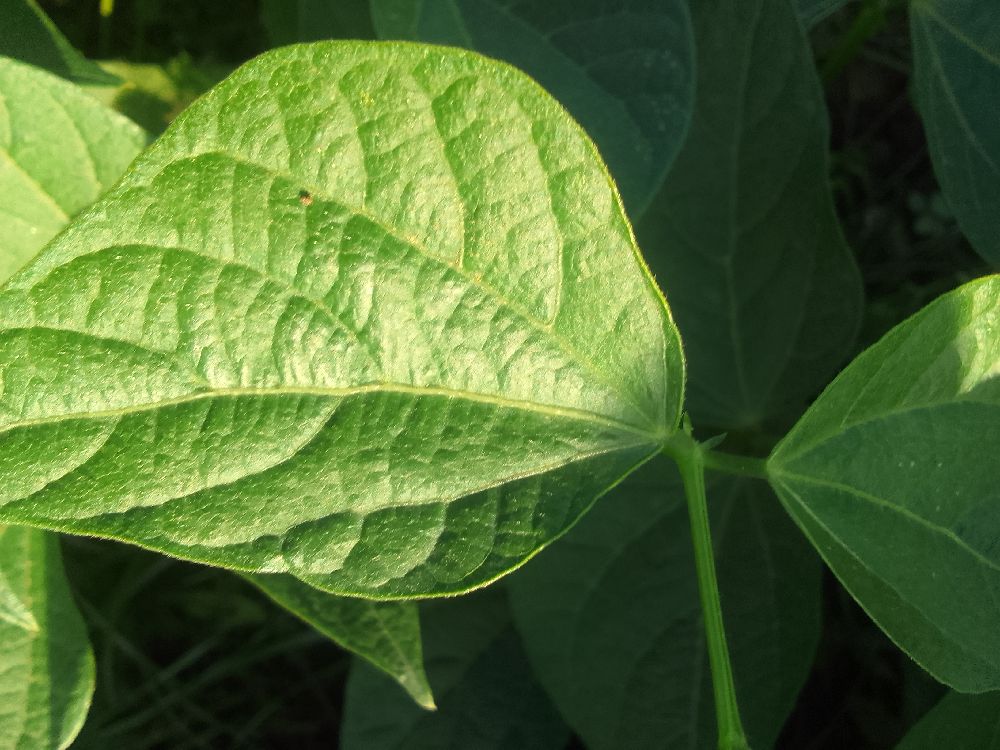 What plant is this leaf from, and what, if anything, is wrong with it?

common bean, healthy
